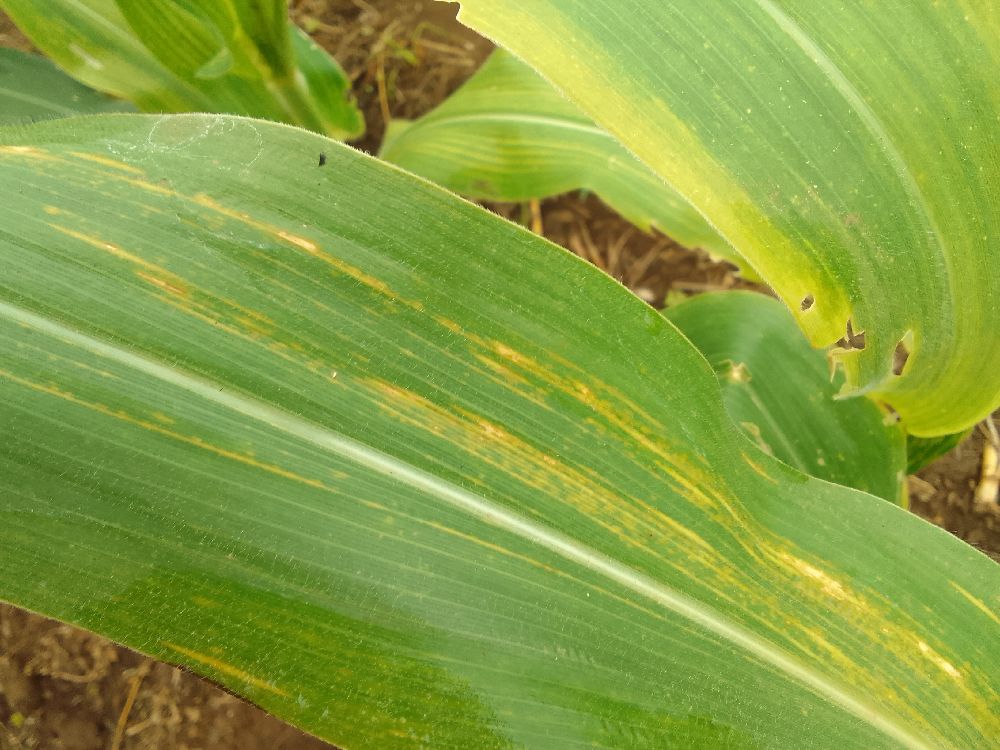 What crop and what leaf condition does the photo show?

maize, maize lethal necrosis
